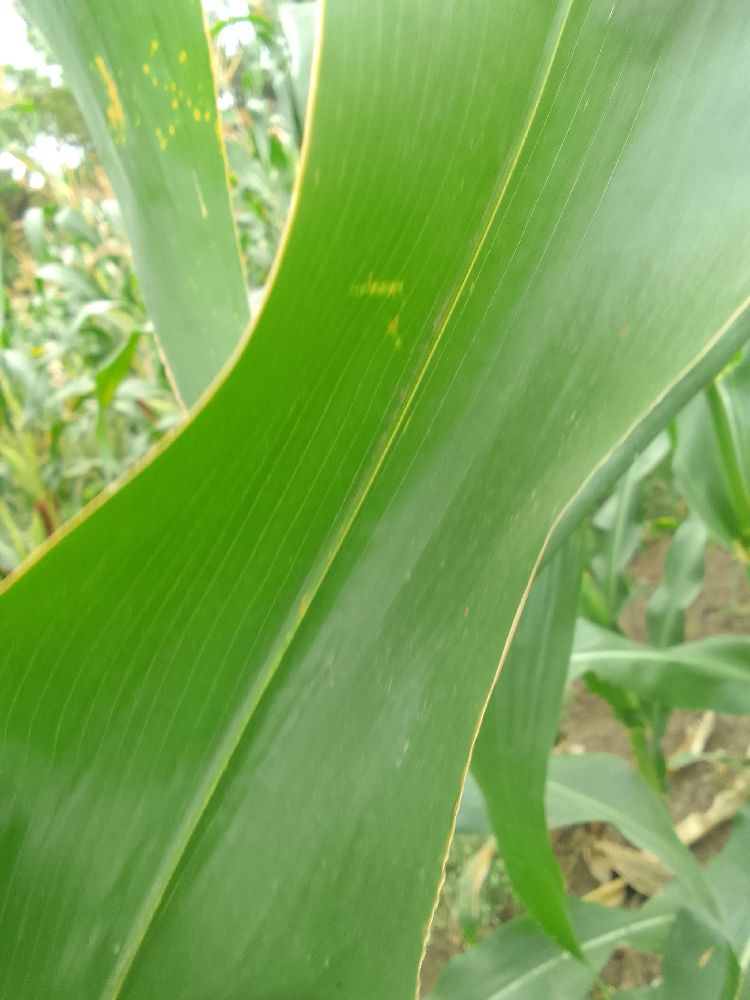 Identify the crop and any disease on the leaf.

maize, healthy
